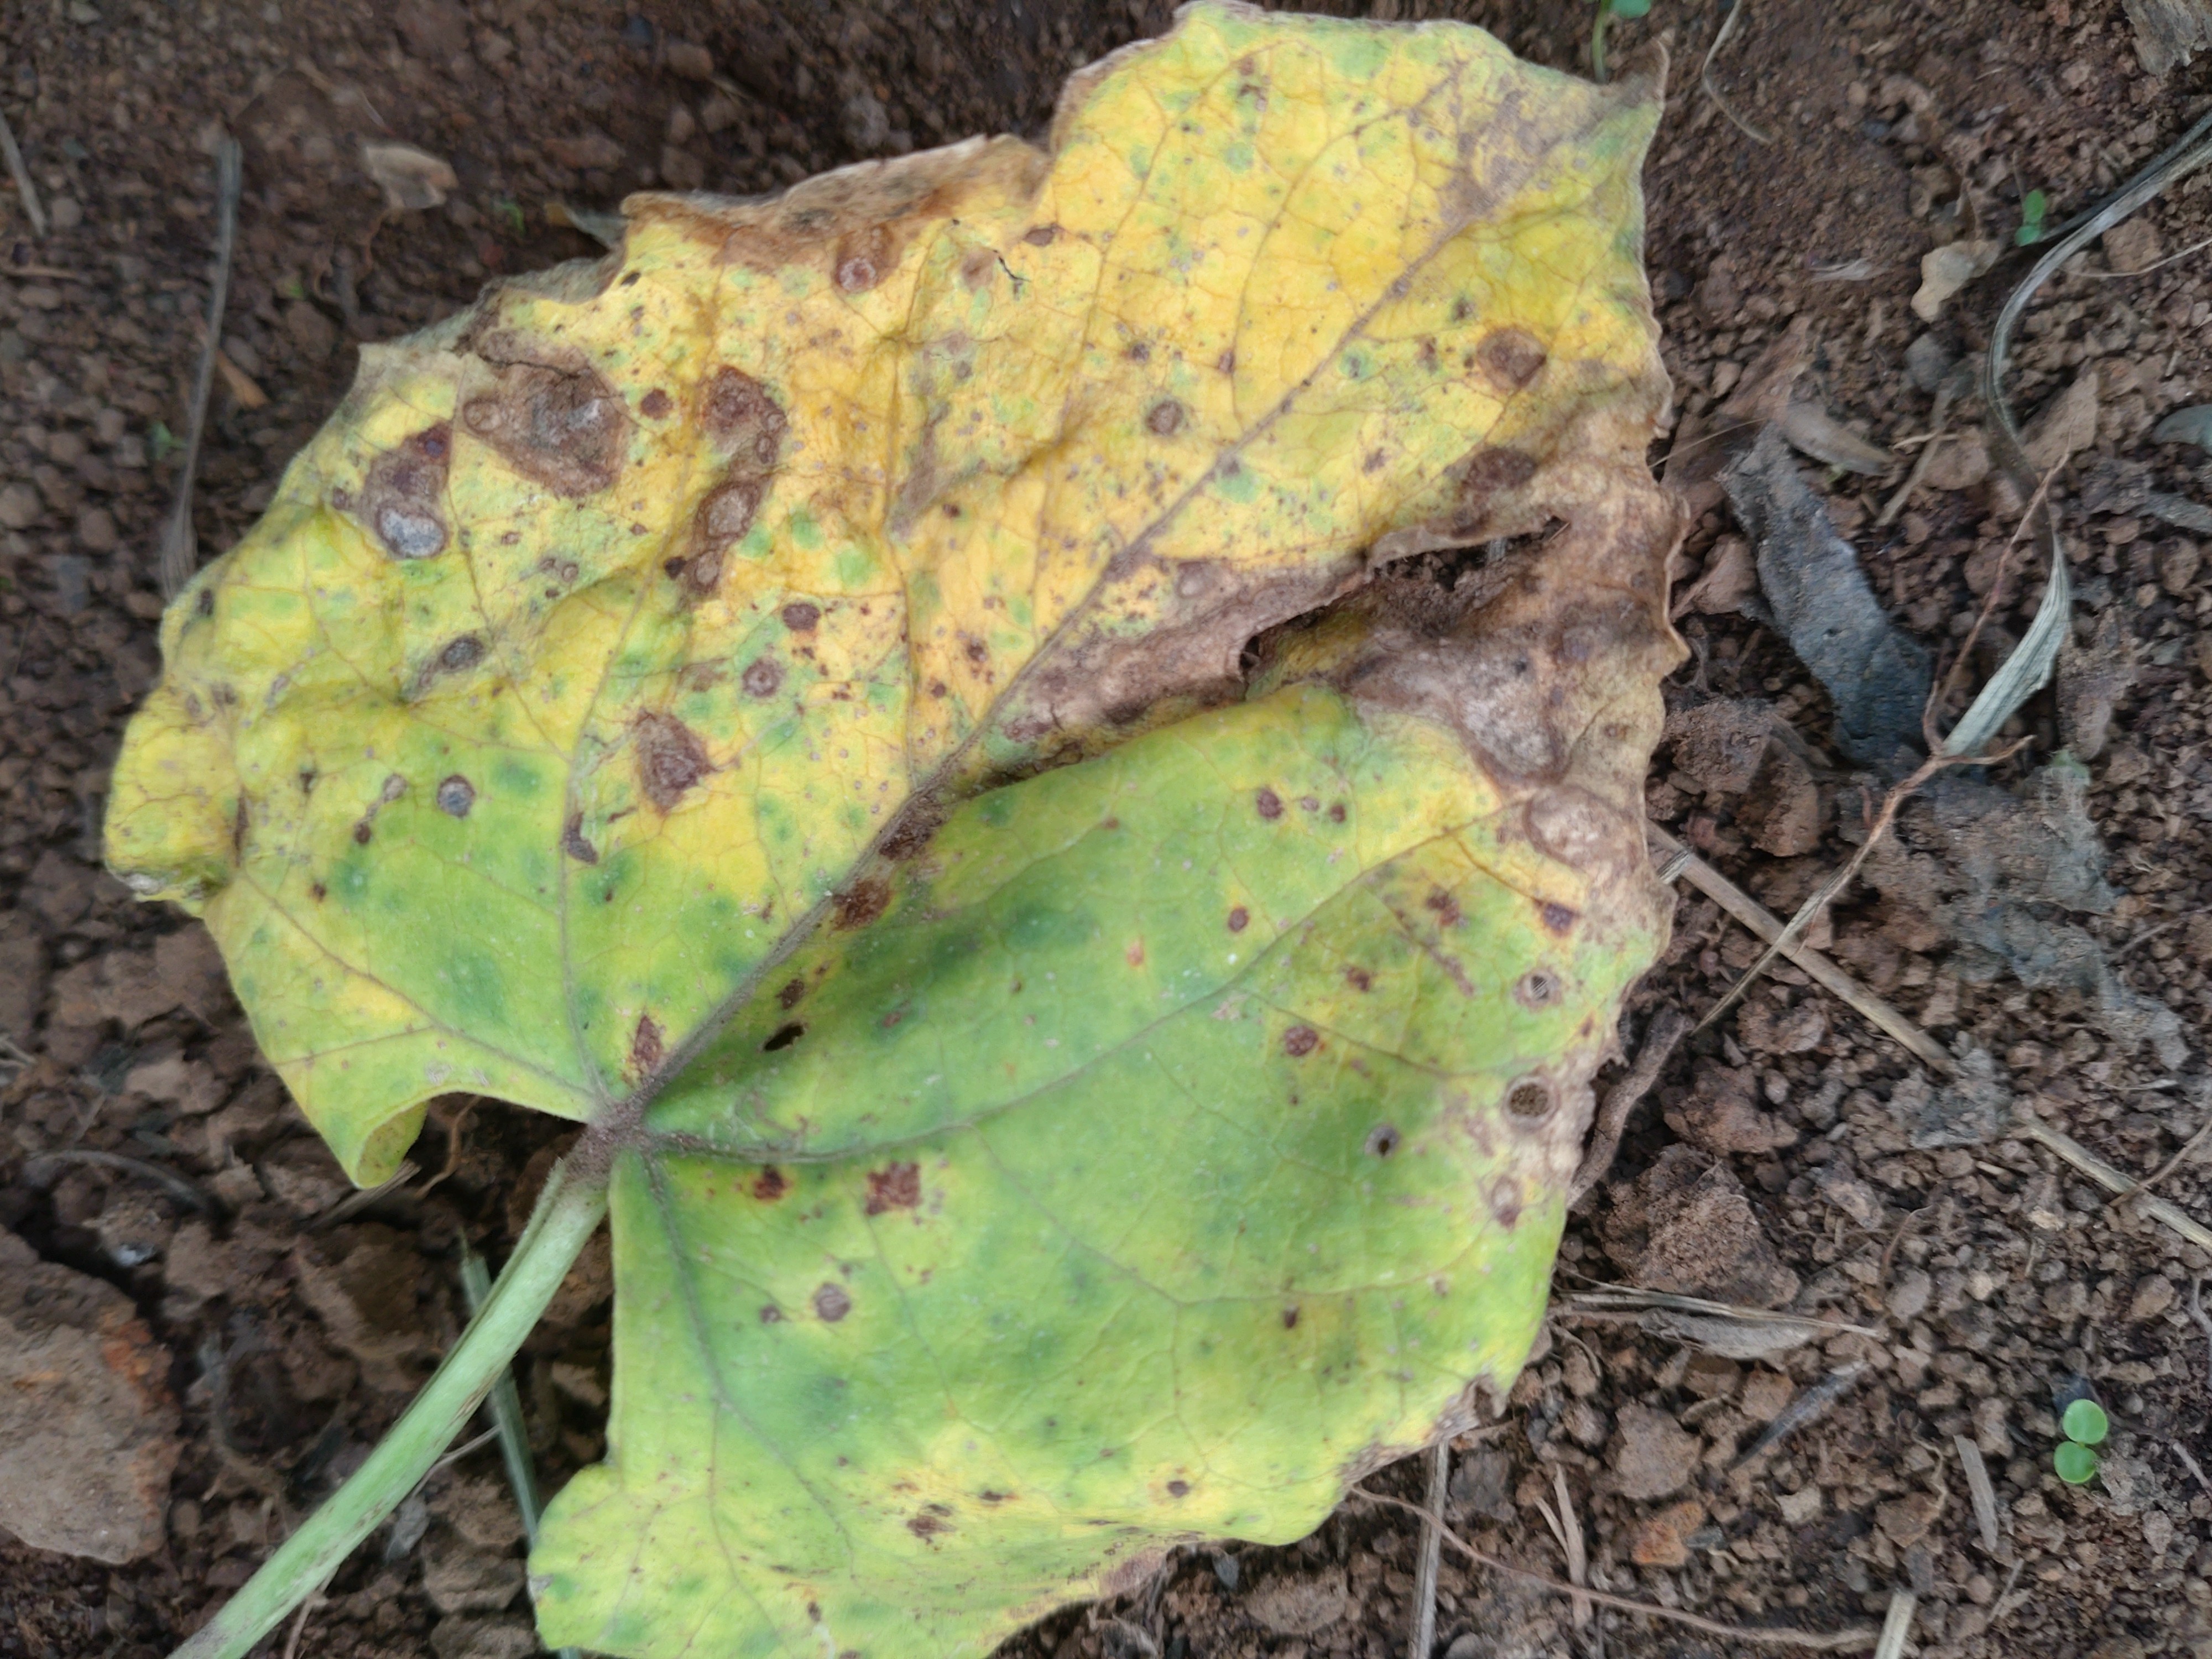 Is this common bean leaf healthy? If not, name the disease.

rust
